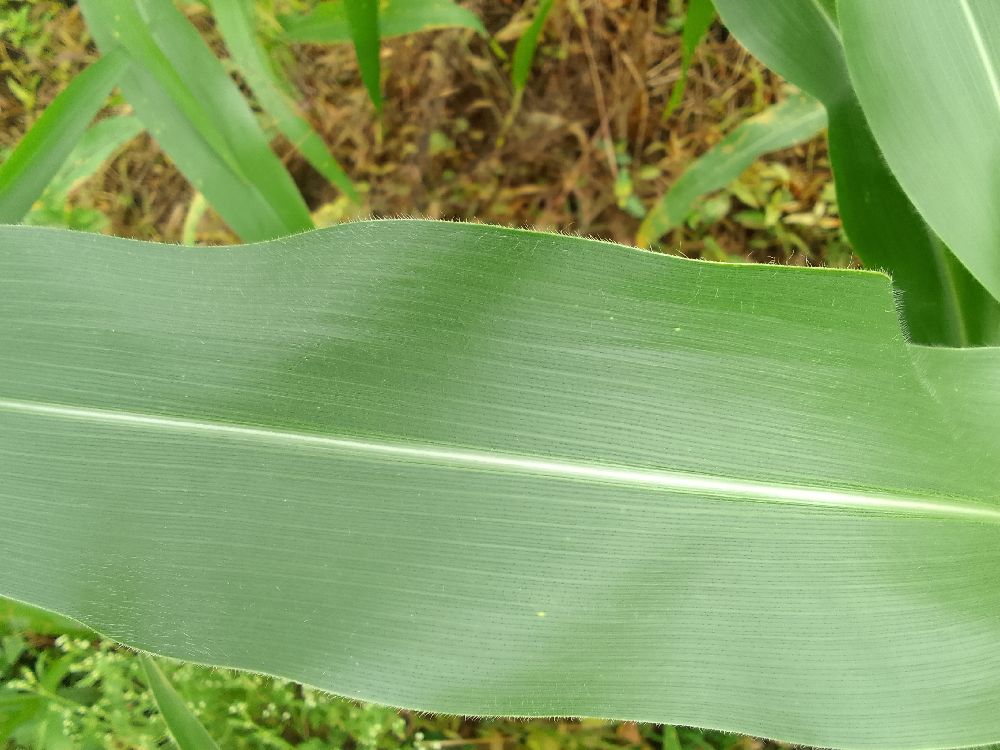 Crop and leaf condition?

maize, healthy
